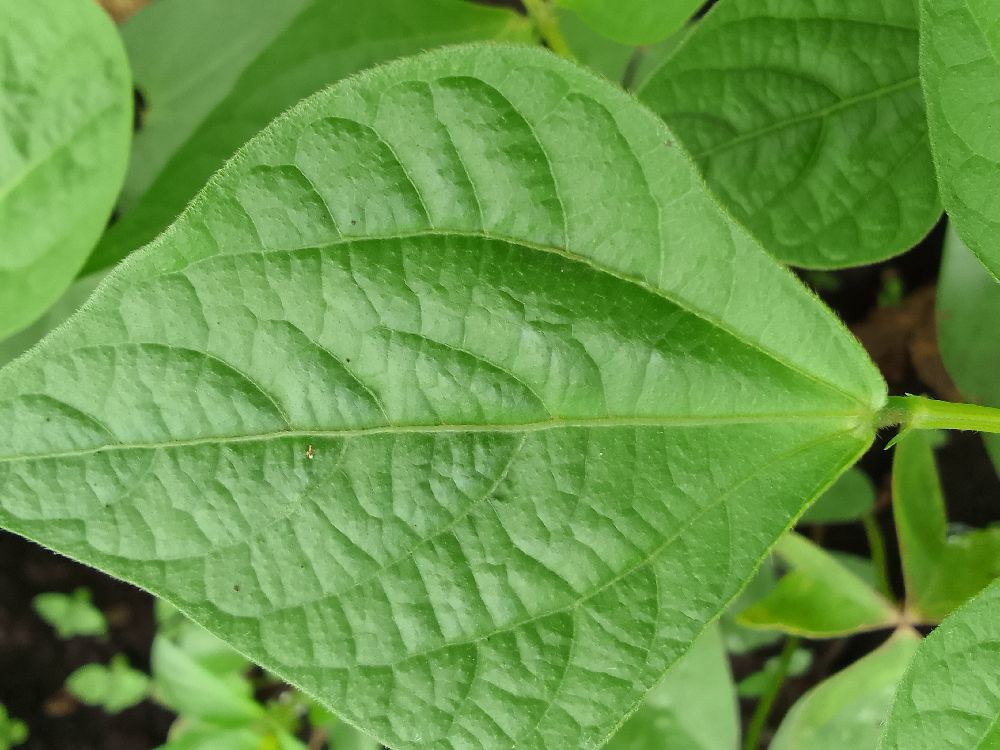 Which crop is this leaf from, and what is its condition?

common bean, healthy
